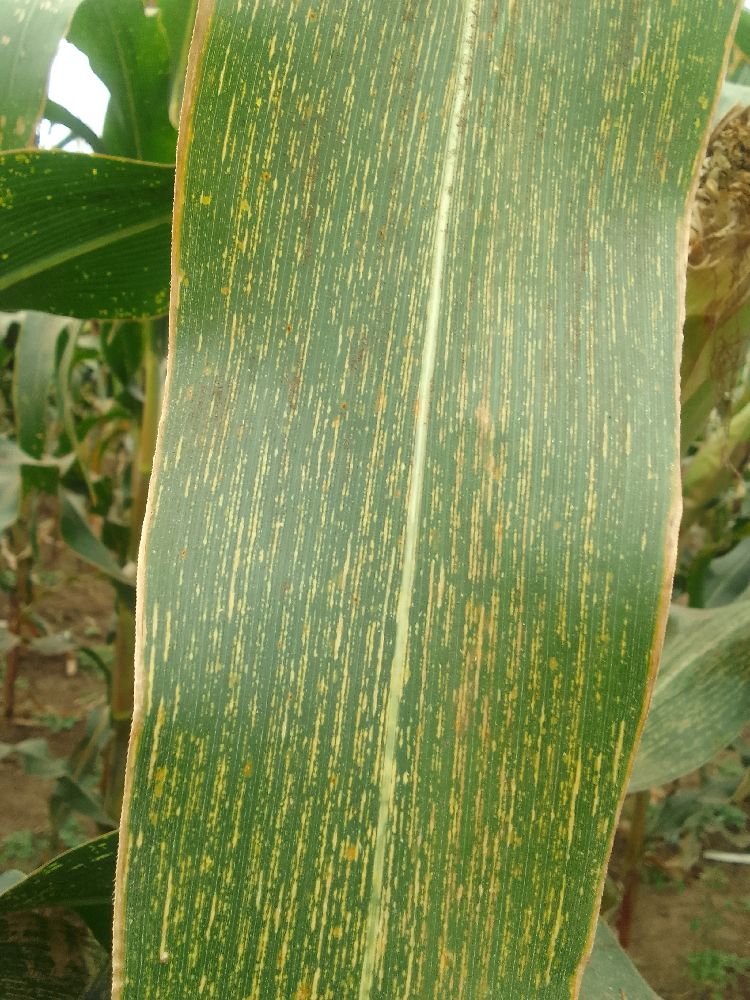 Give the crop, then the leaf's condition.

maize, maize streak virus
